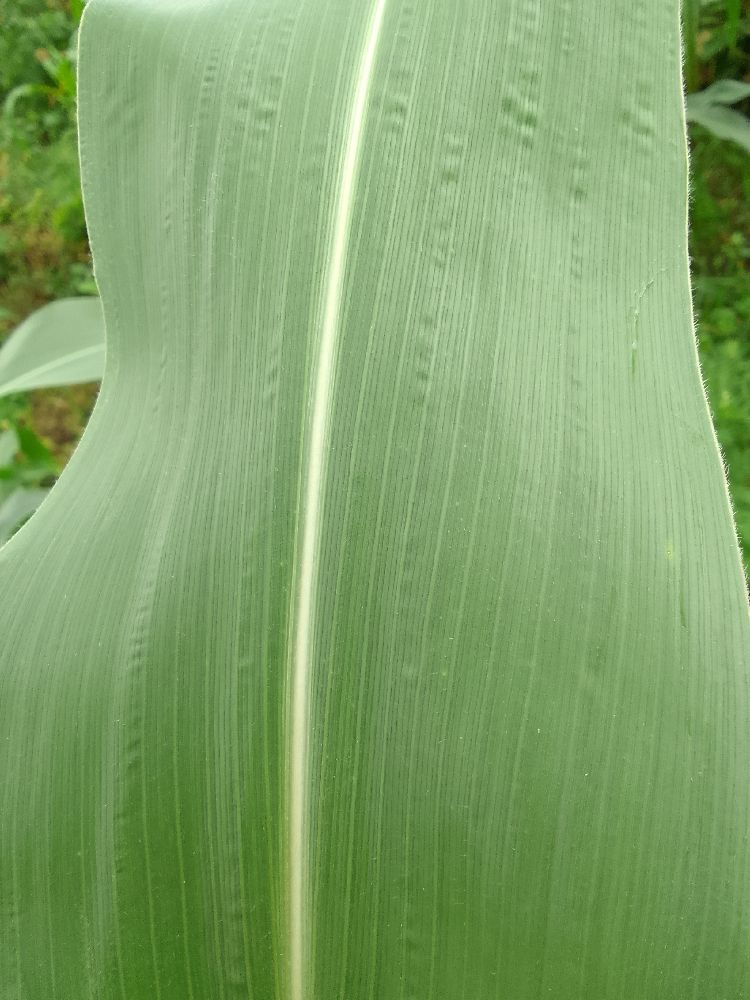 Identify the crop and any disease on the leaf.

maize, healthy
